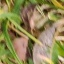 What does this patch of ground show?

grass
